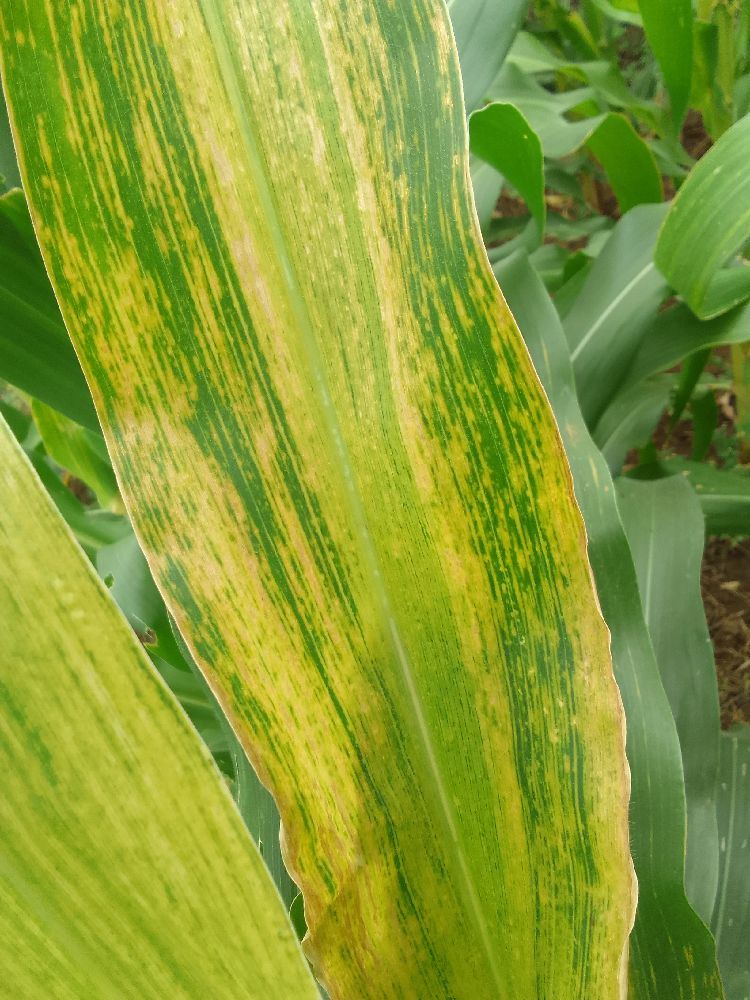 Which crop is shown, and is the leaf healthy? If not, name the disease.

maize, maize lethal necrosis
